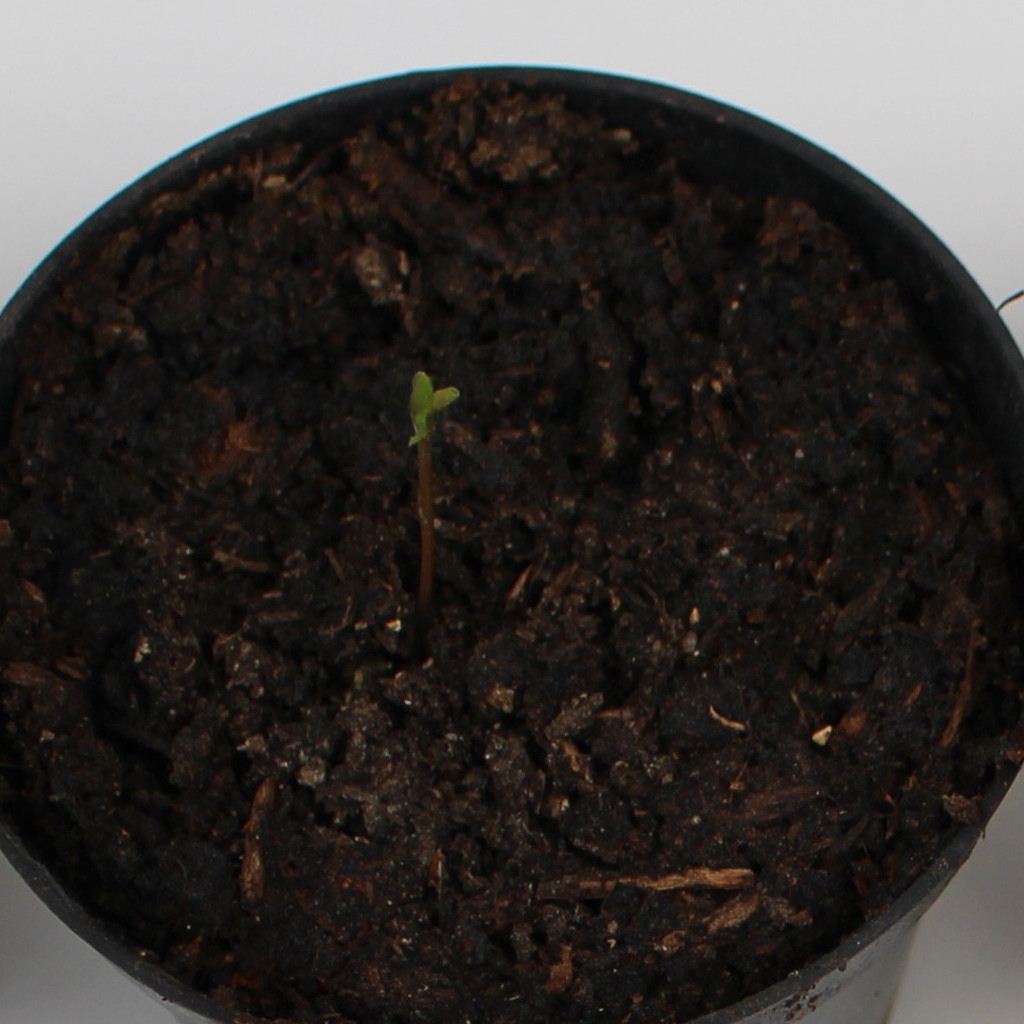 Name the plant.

Vicia sativa
